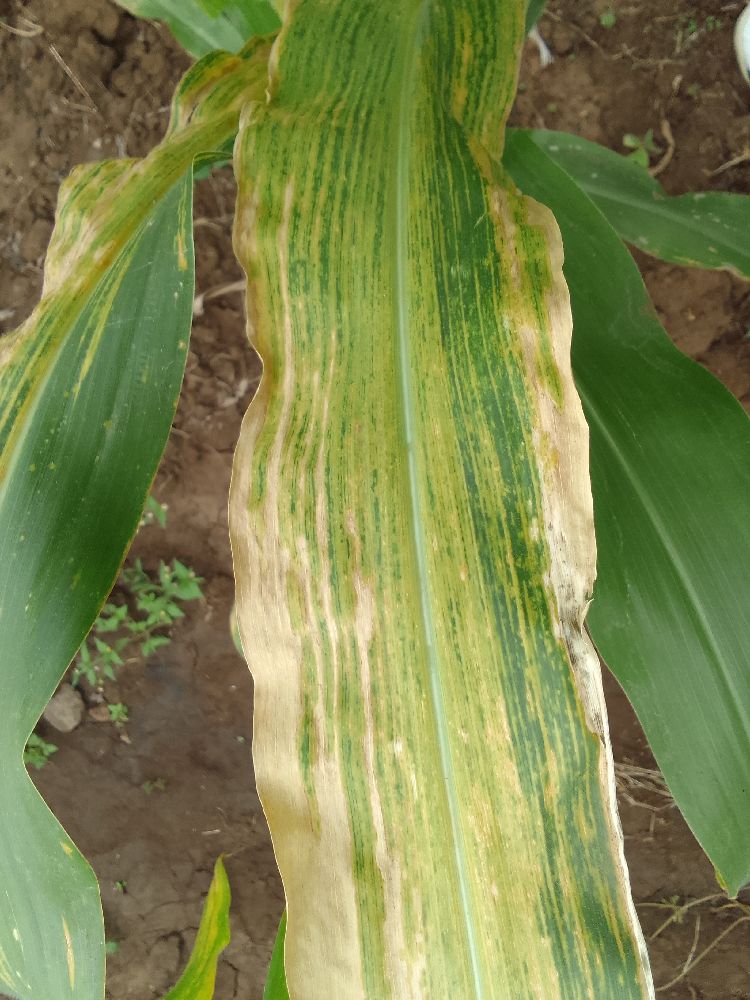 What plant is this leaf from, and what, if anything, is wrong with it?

maize, maize lethal necrosis
